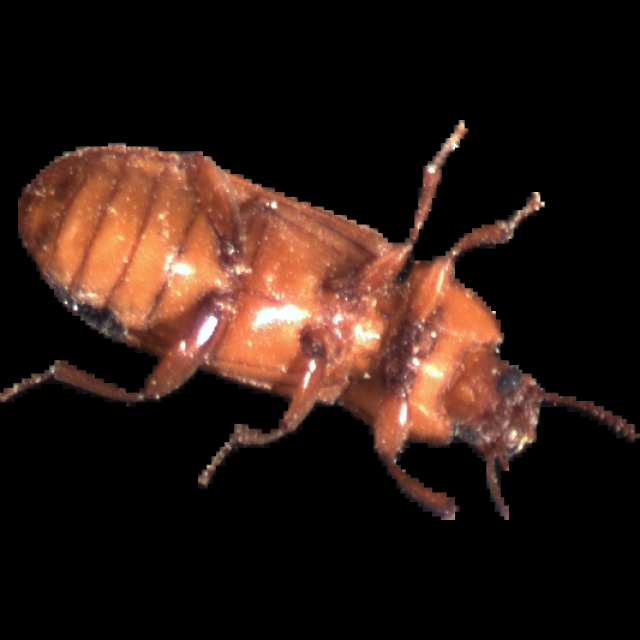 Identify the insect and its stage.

mealworm beetle
